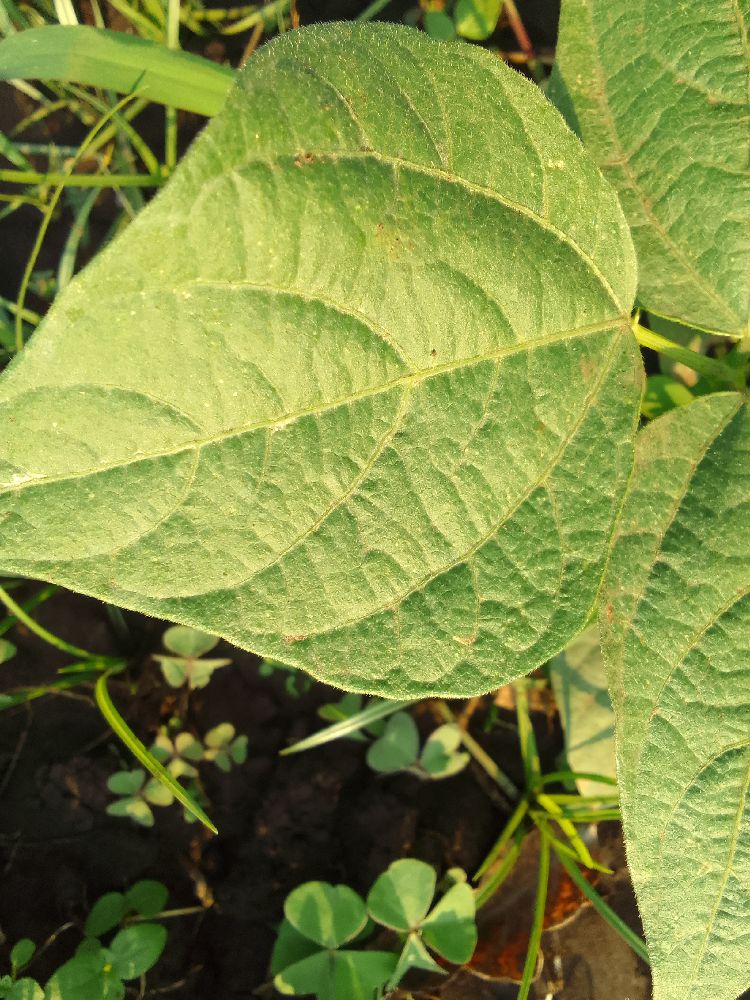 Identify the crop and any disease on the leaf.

common bean, healthy
